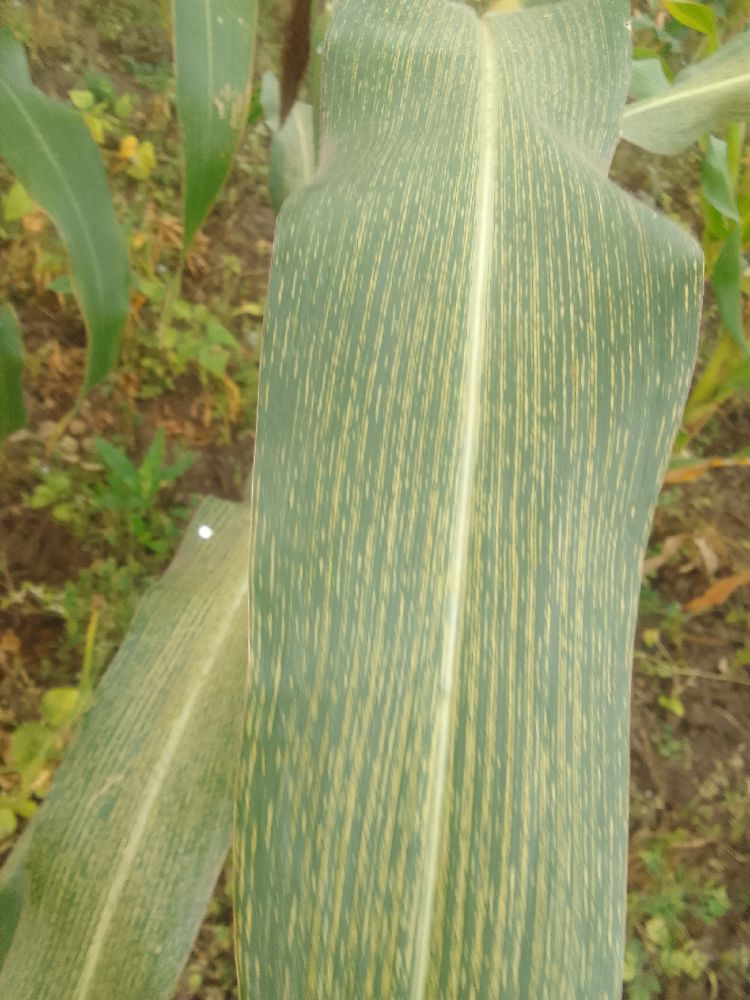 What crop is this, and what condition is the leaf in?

maize, healthy
